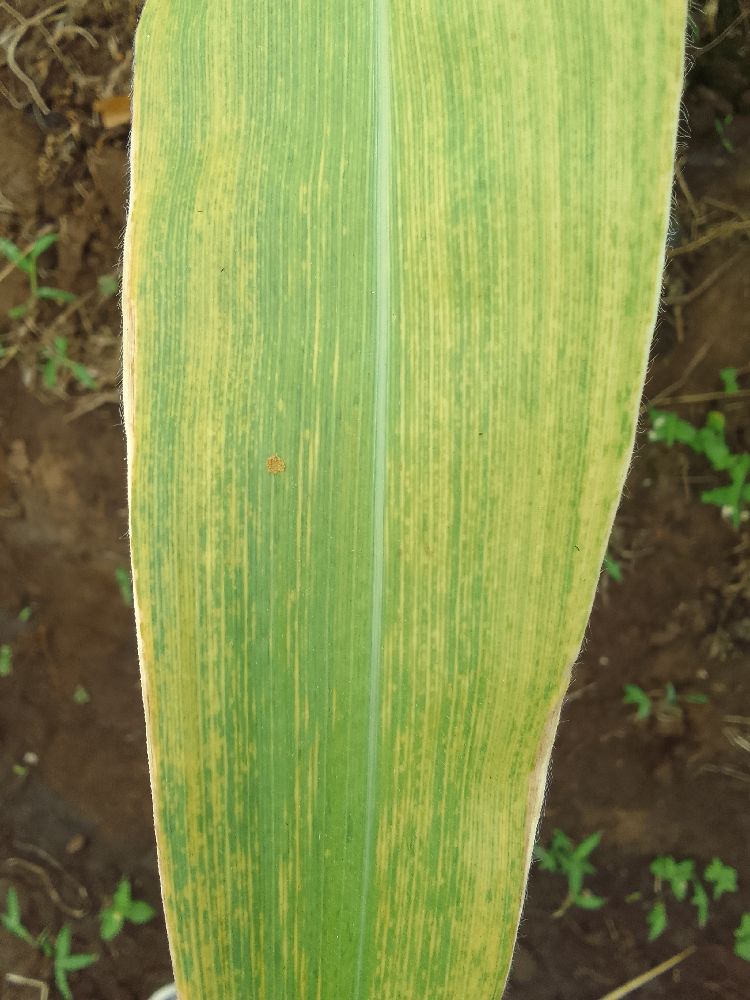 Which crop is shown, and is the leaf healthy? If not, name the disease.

maize, maize lethal necrosis
